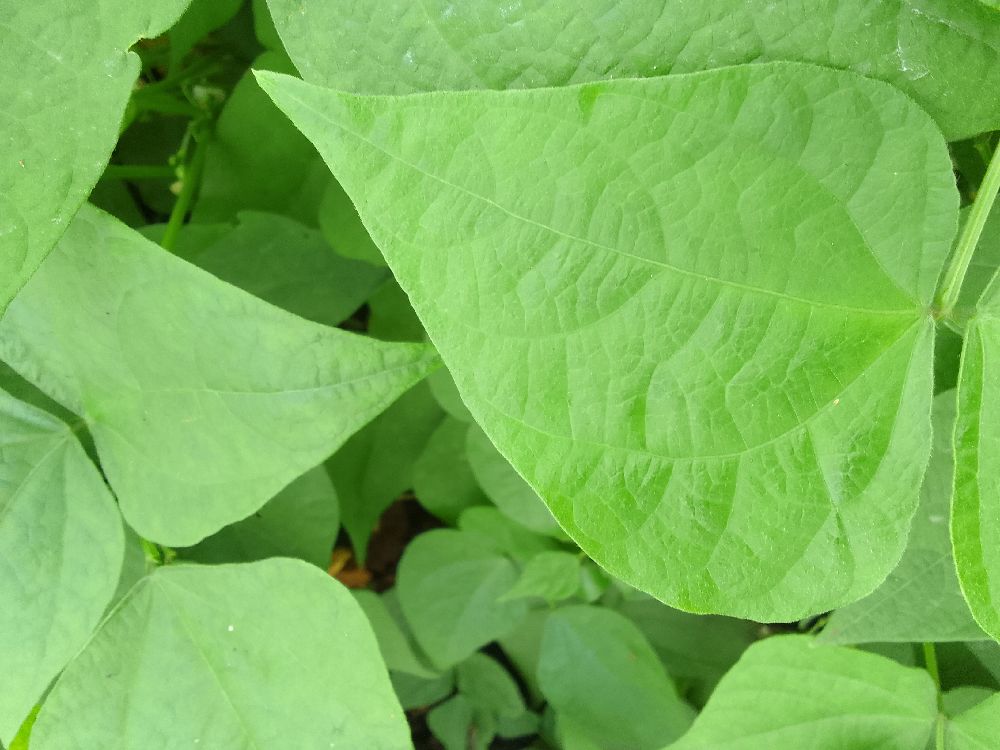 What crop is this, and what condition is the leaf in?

common bean, healthy
